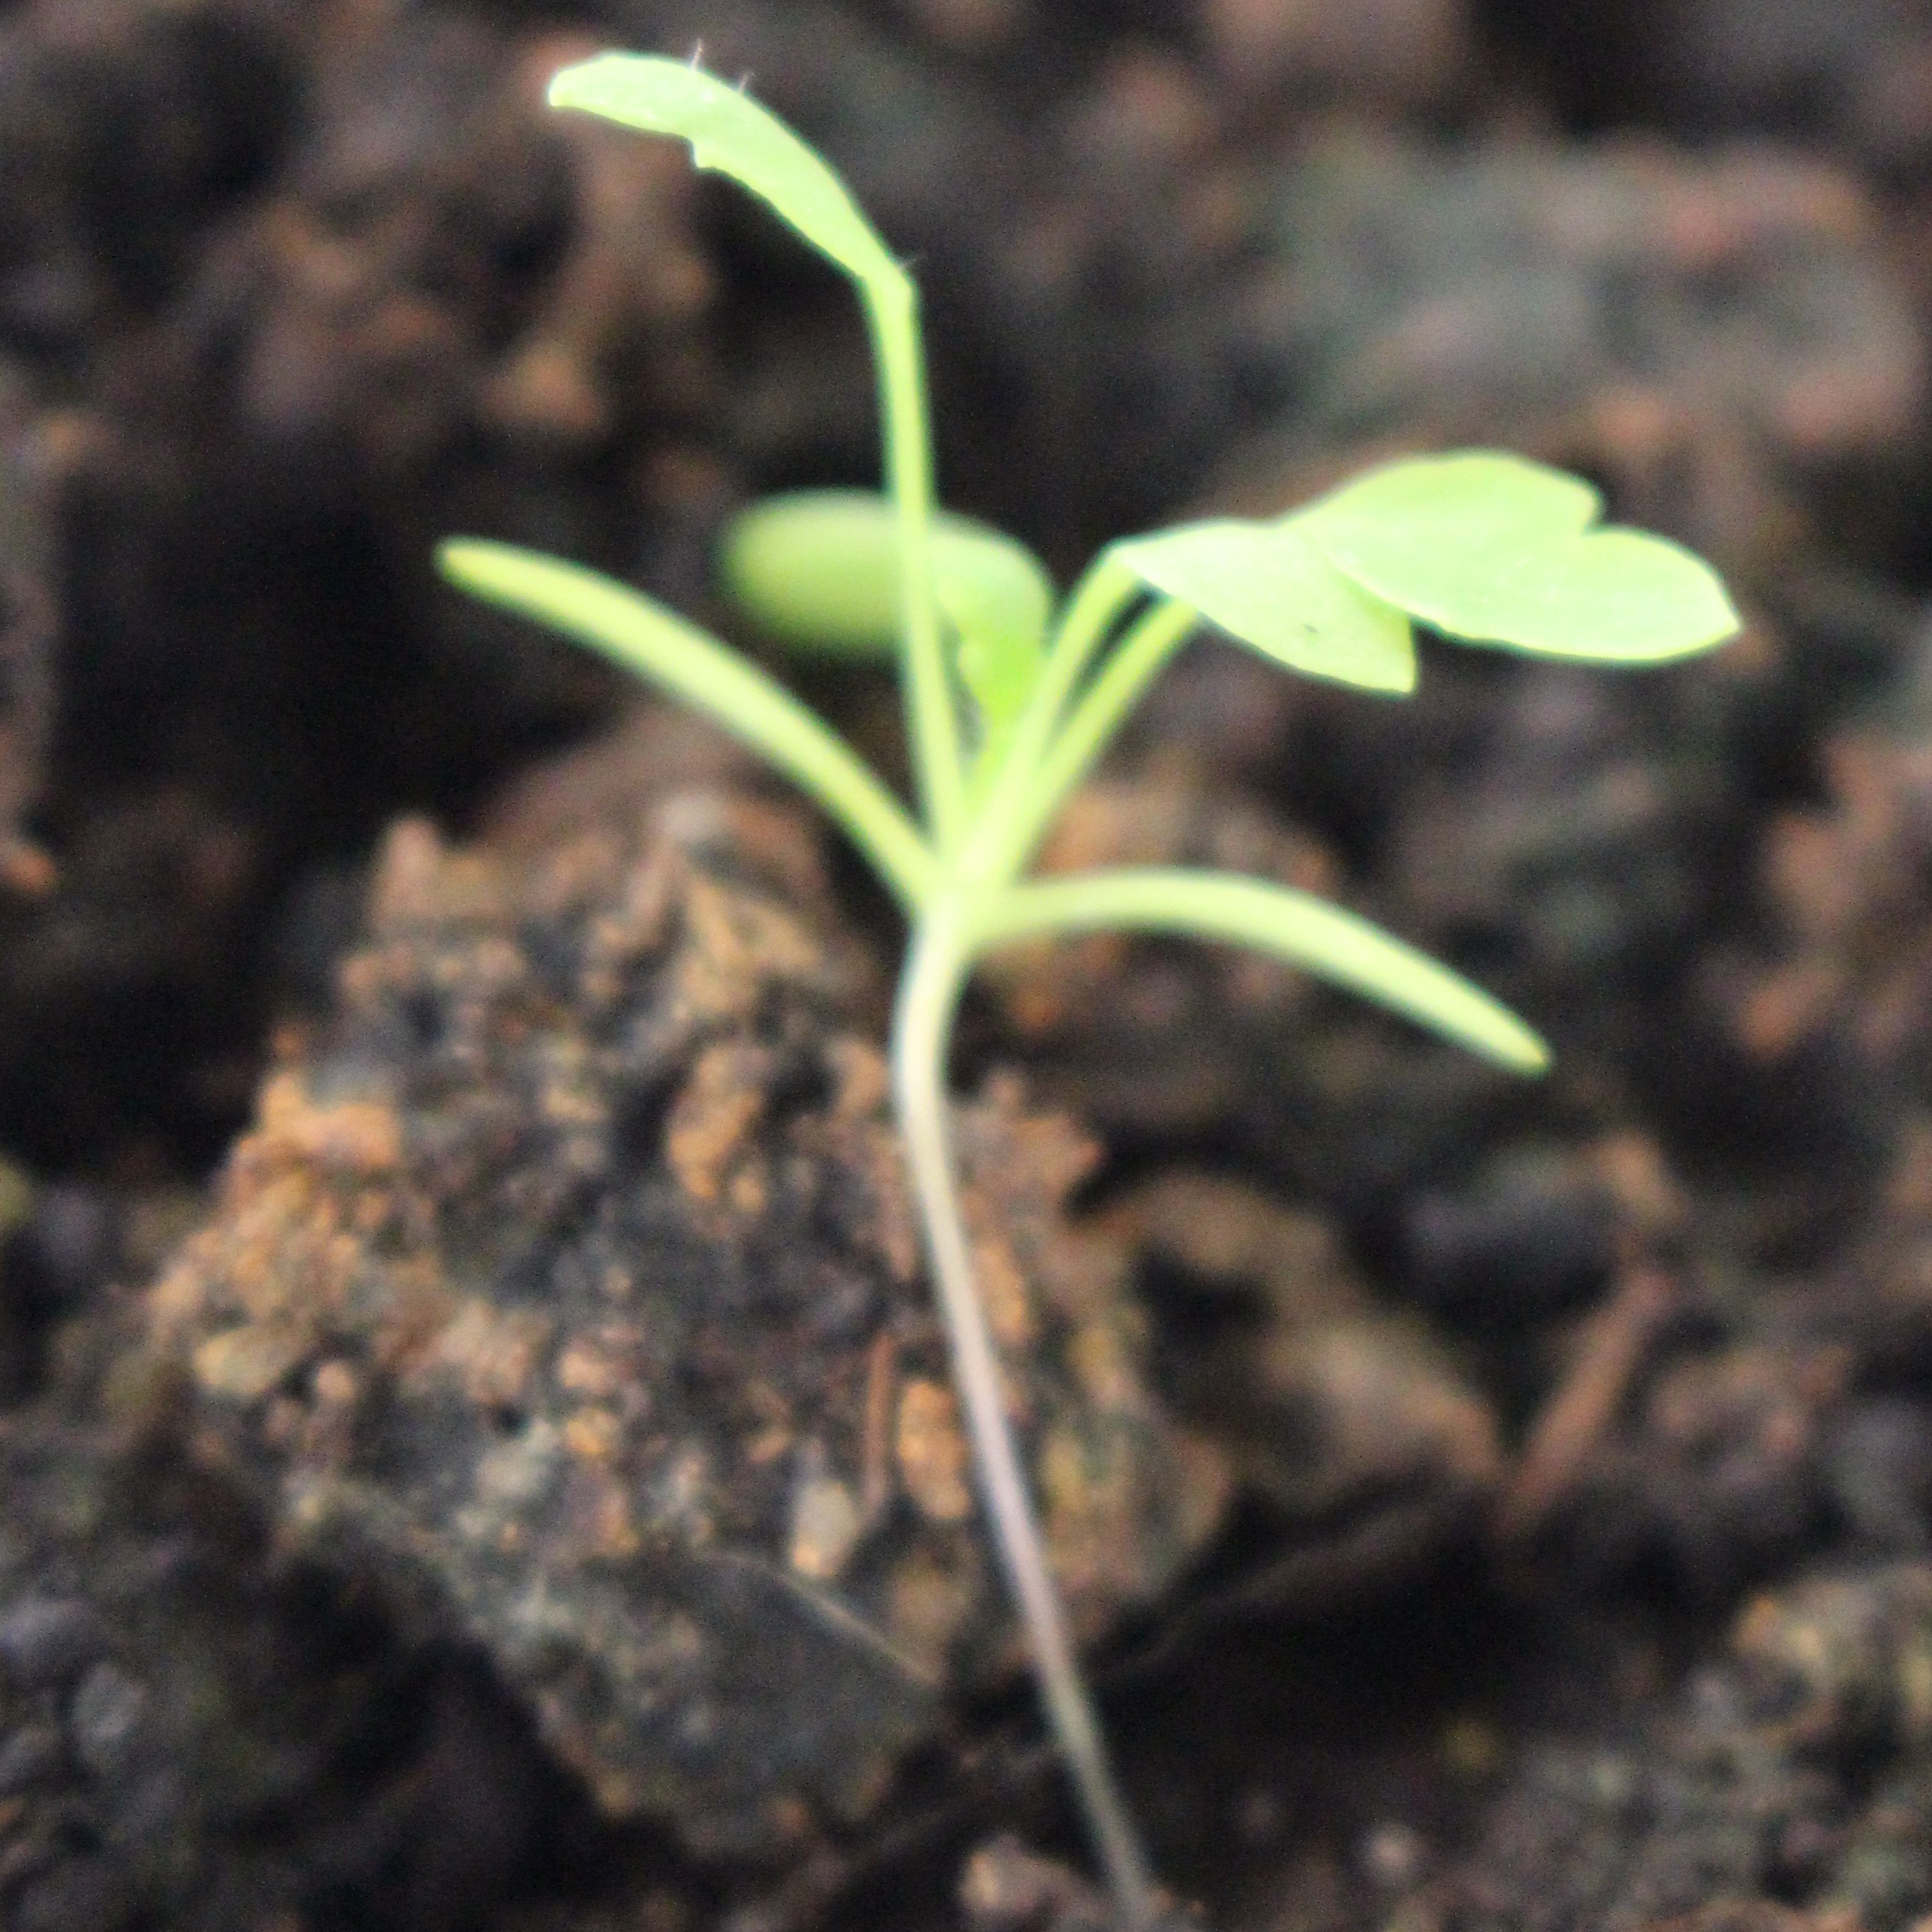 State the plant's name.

Papaver rhoeas
